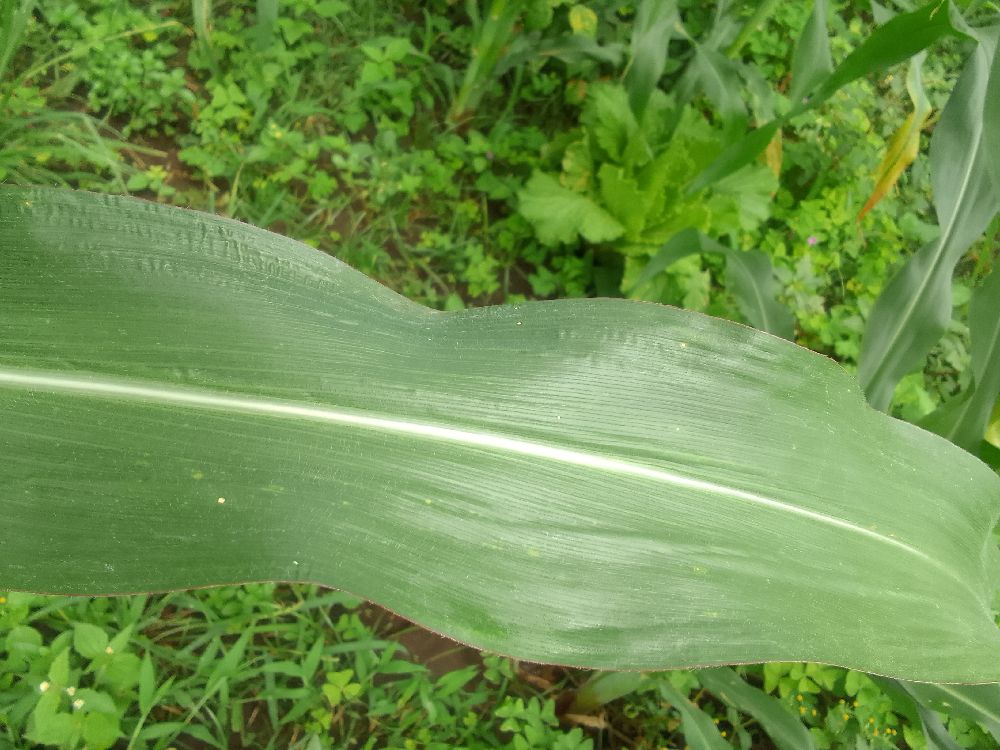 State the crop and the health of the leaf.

maize, healthy
